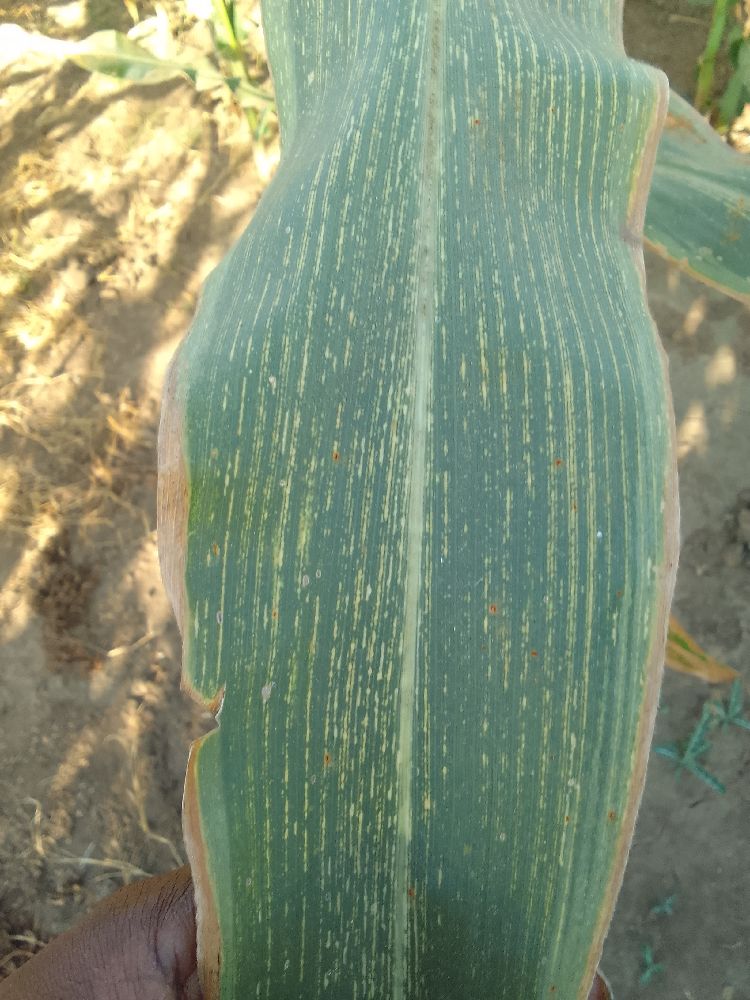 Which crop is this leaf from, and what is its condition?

maize, maize streak virus
